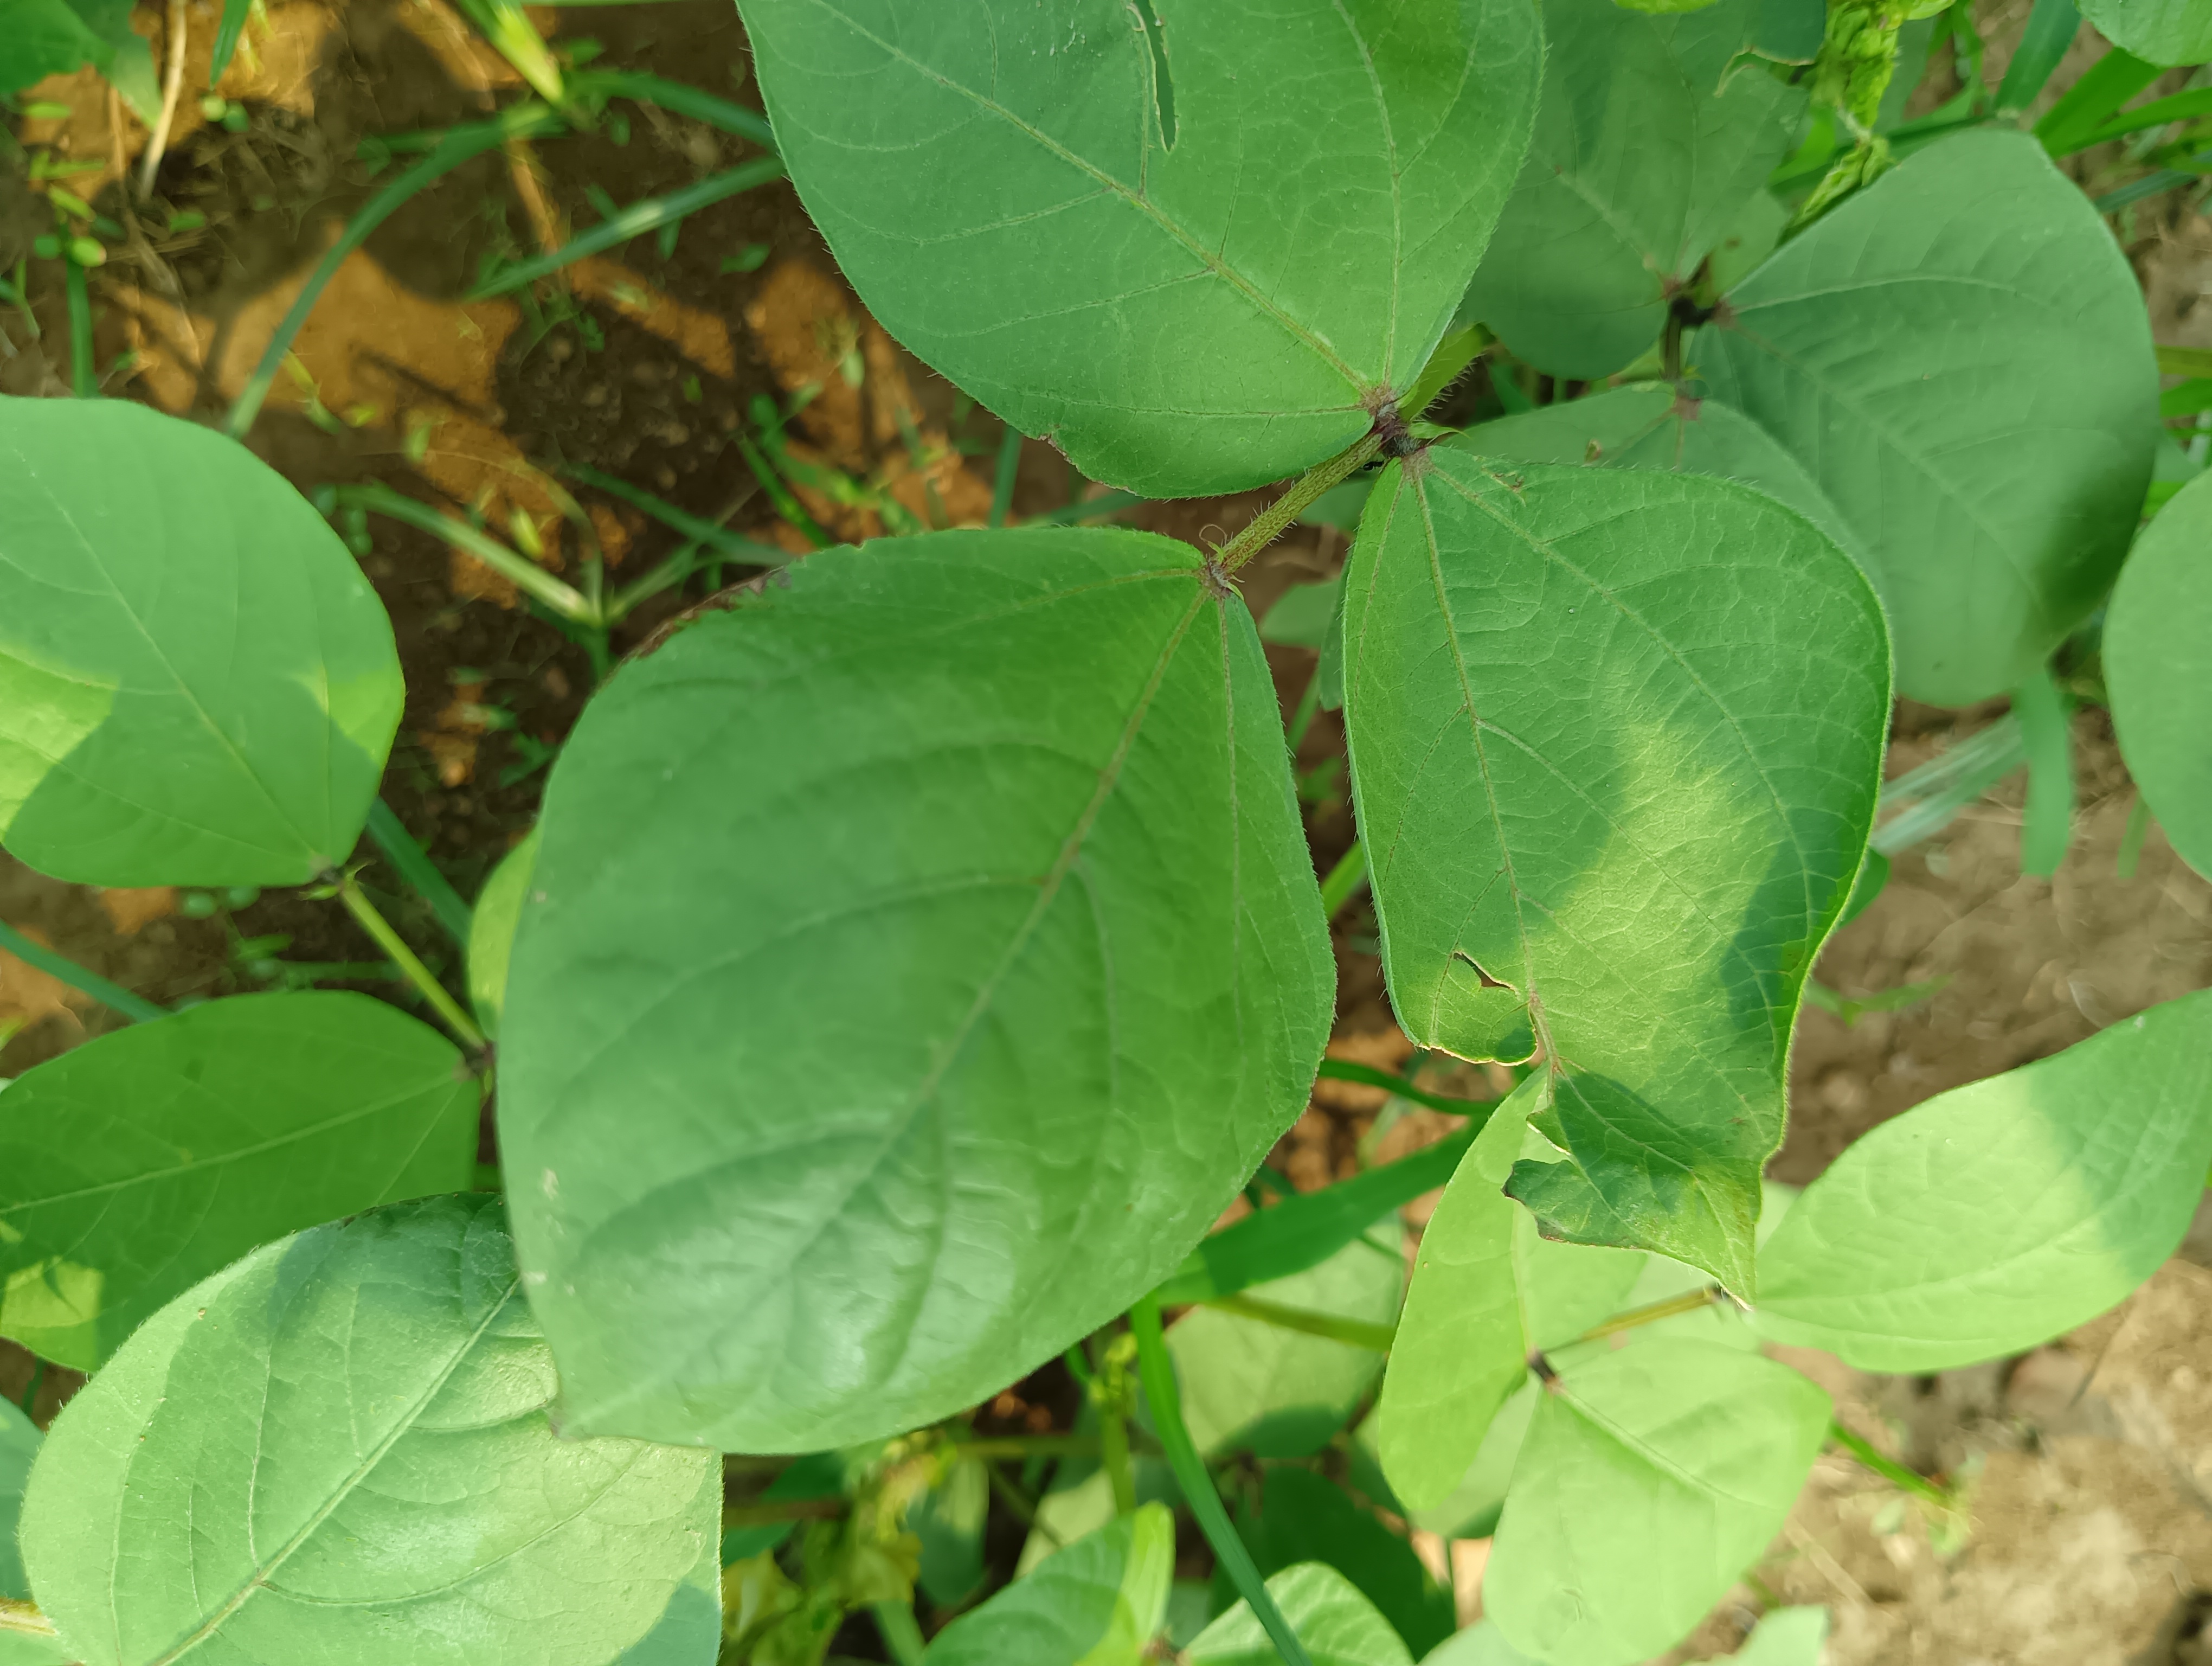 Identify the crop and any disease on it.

mungbean, healthy
